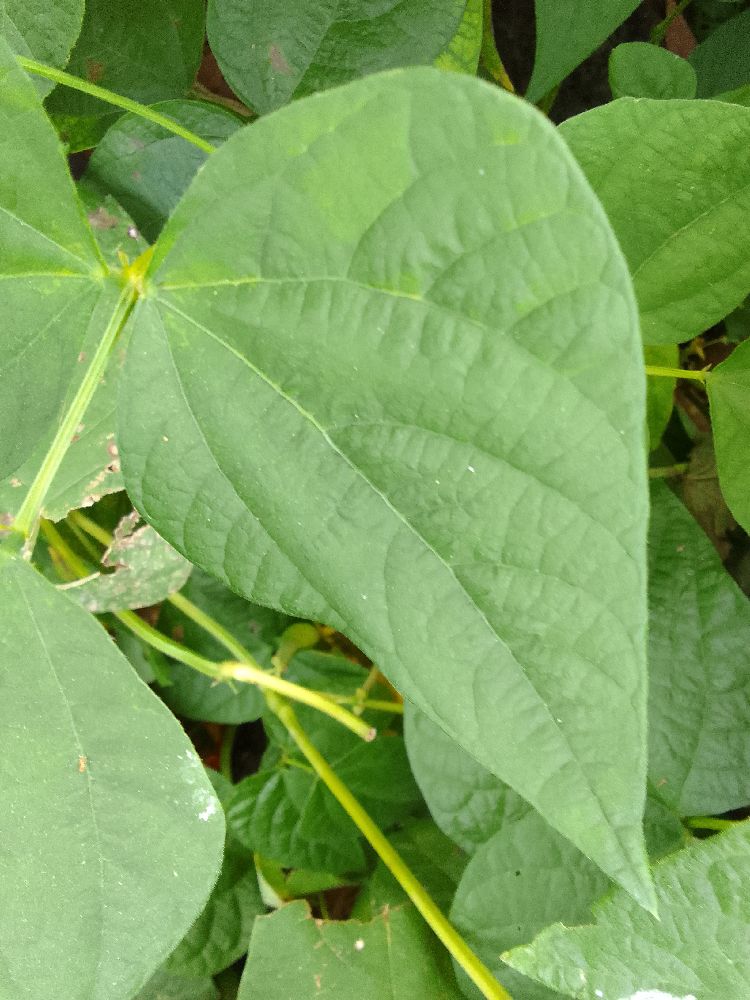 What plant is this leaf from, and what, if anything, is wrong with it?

common bean, healthy
